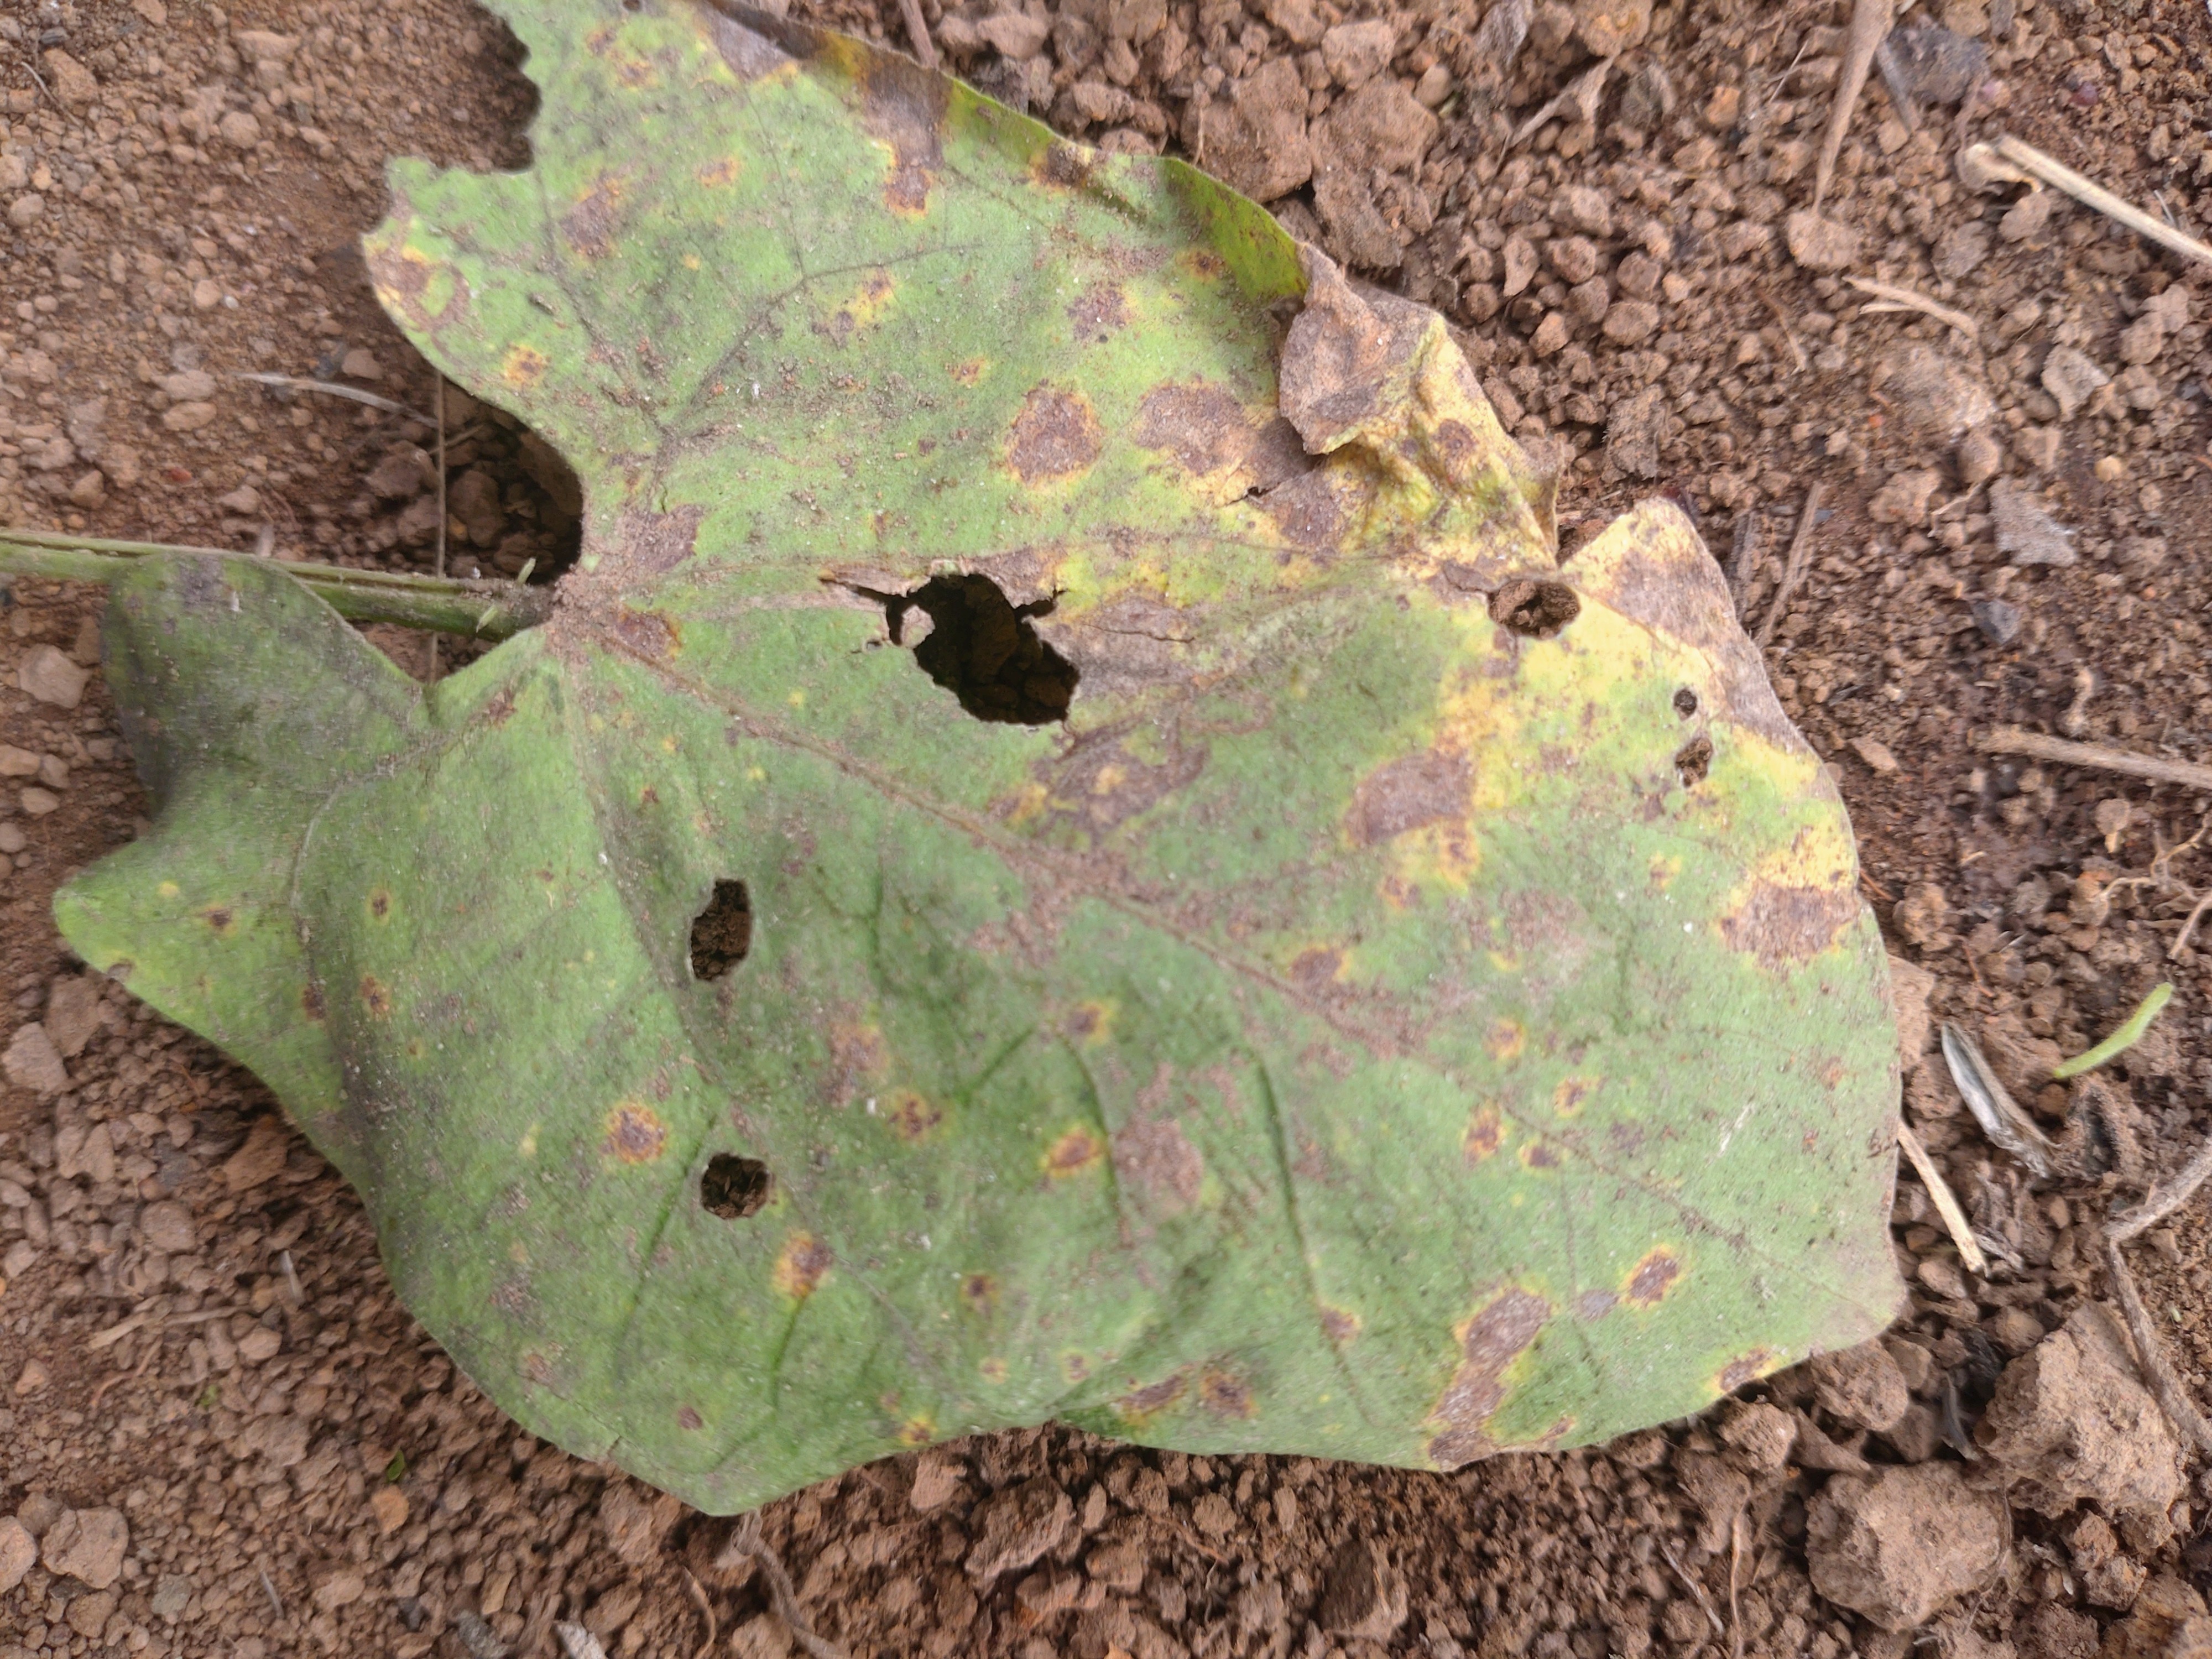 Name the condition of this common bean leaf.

anthracnose
